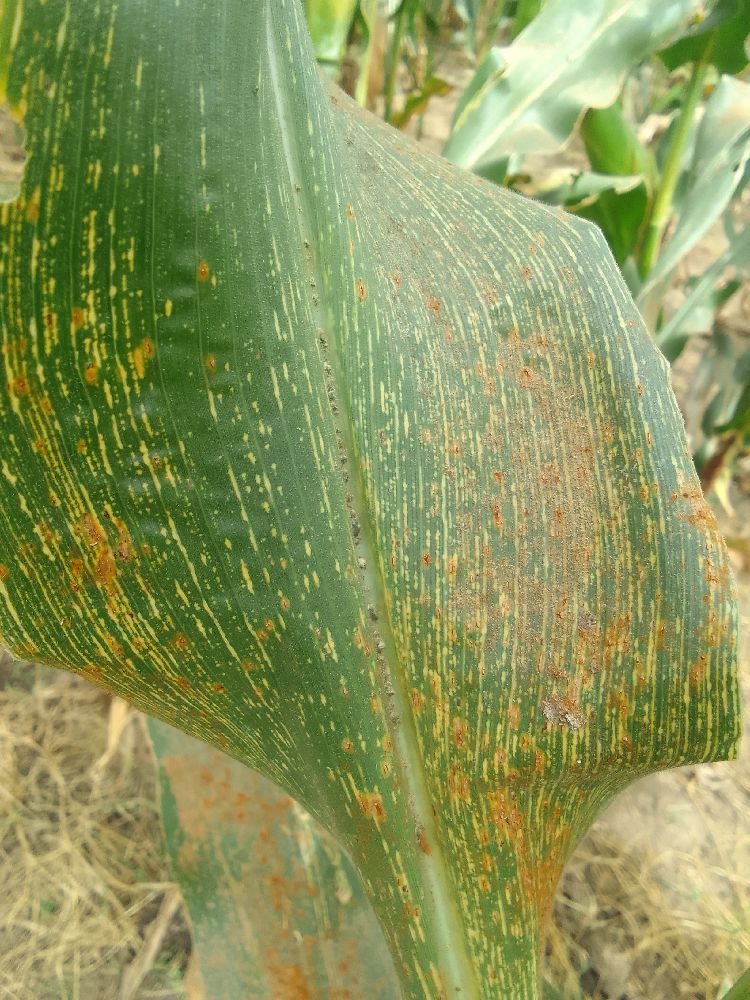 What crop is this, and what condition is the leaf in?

maize, maize streak virus
